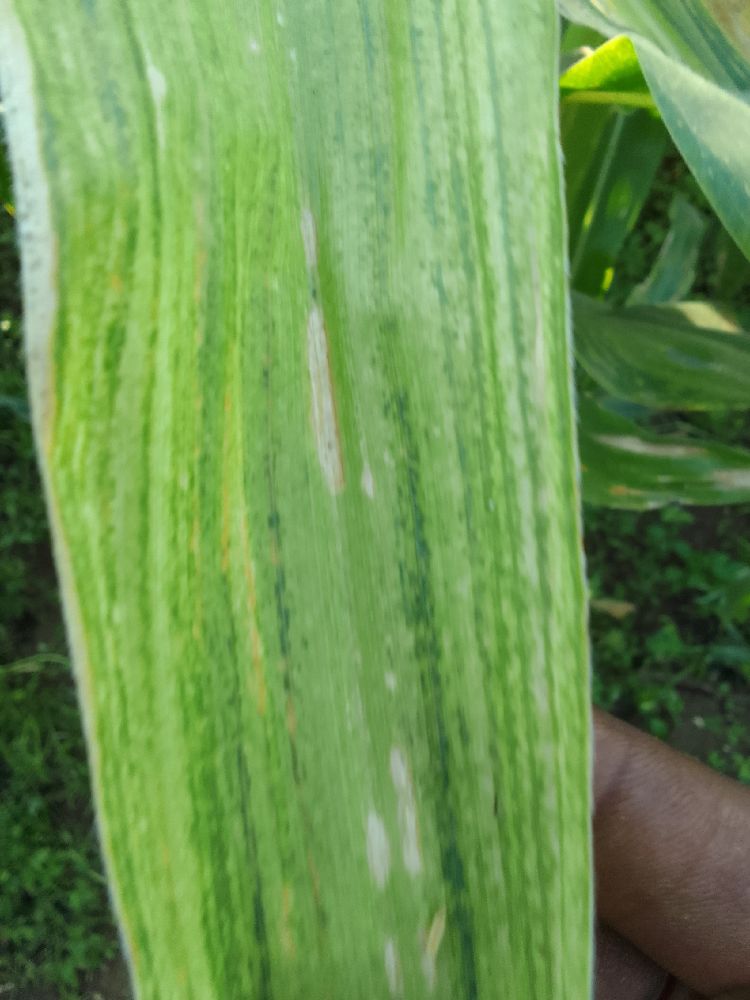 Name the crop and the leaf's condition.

maize, maize lethal necrosis
